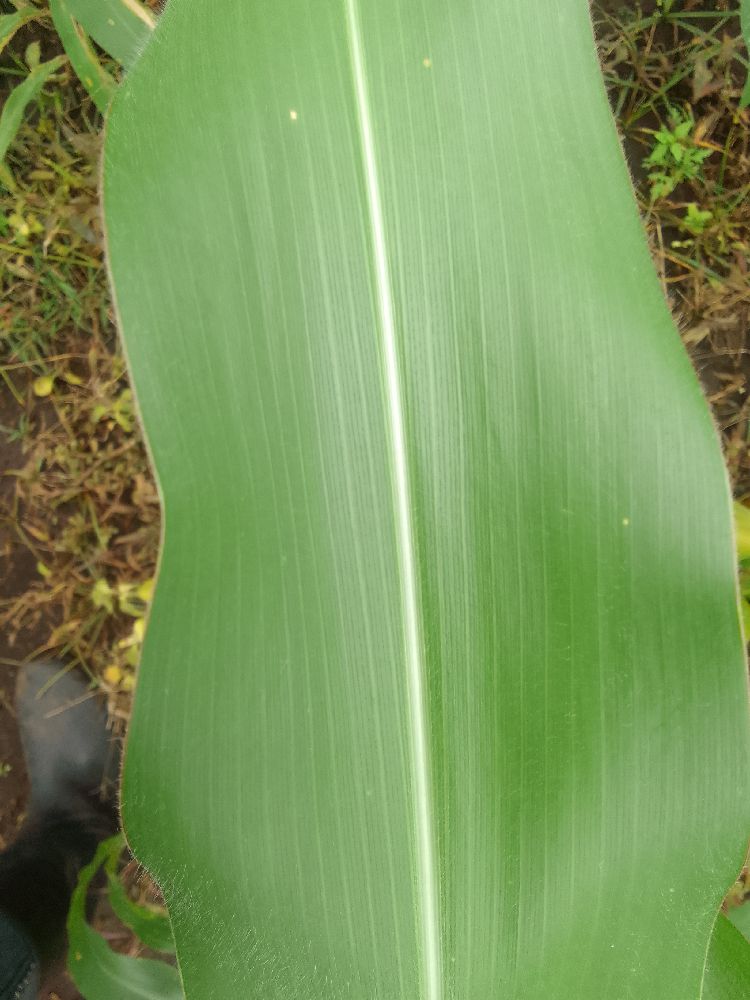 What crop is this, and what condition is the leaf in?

maize, healthy
